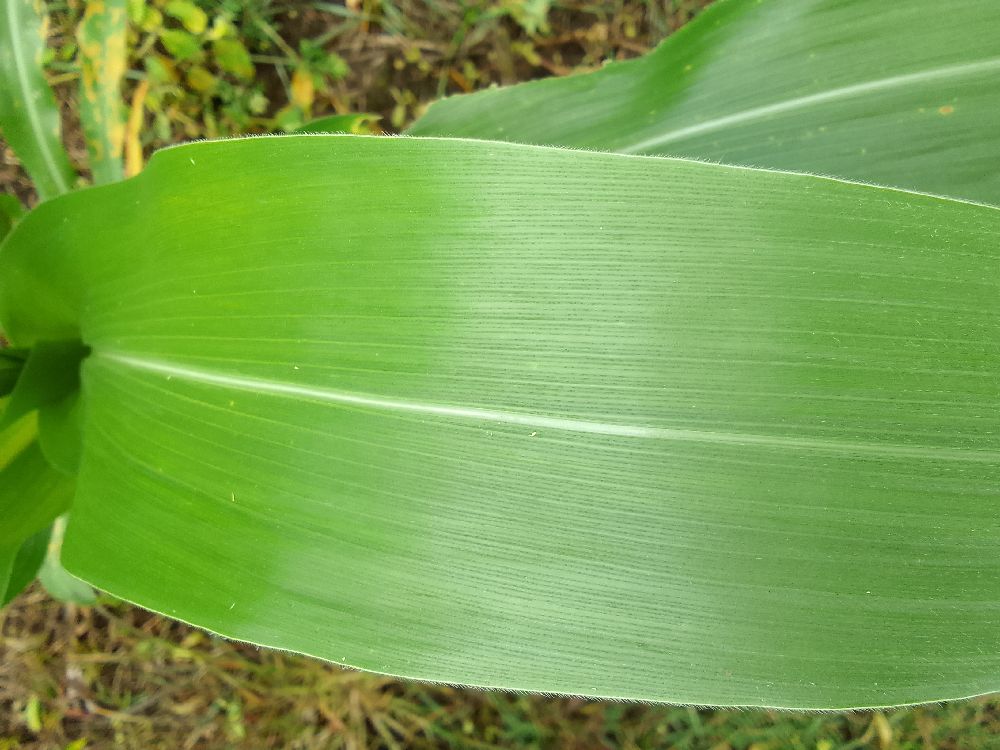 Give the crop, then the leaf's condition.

maize, healthy
